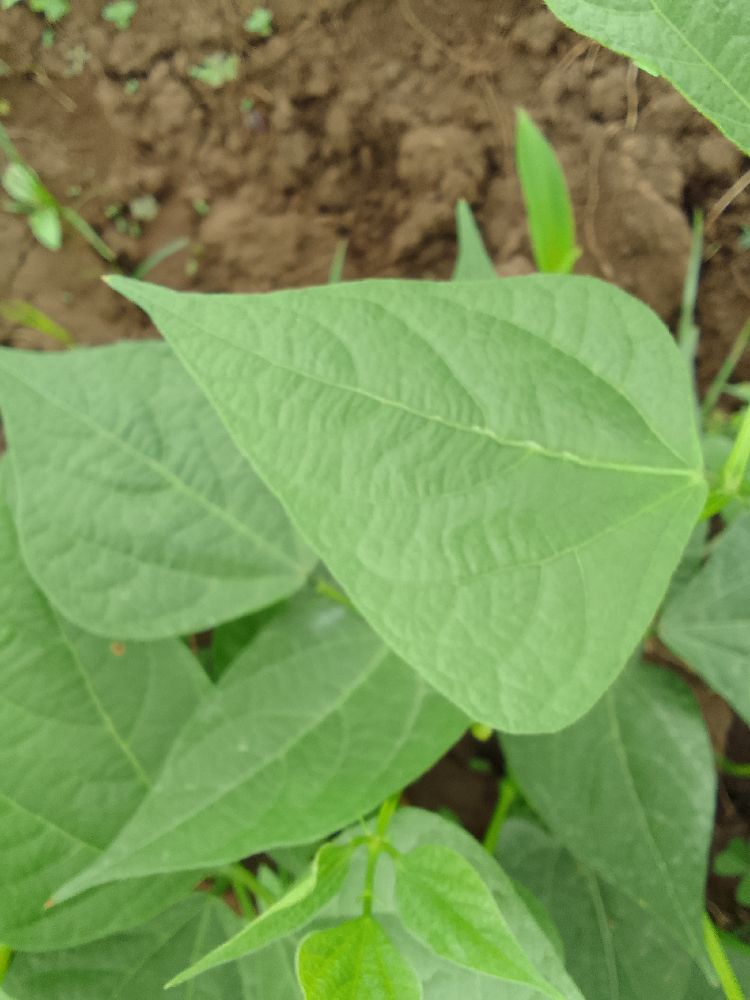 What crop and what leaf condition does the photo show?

common bean, healthy
